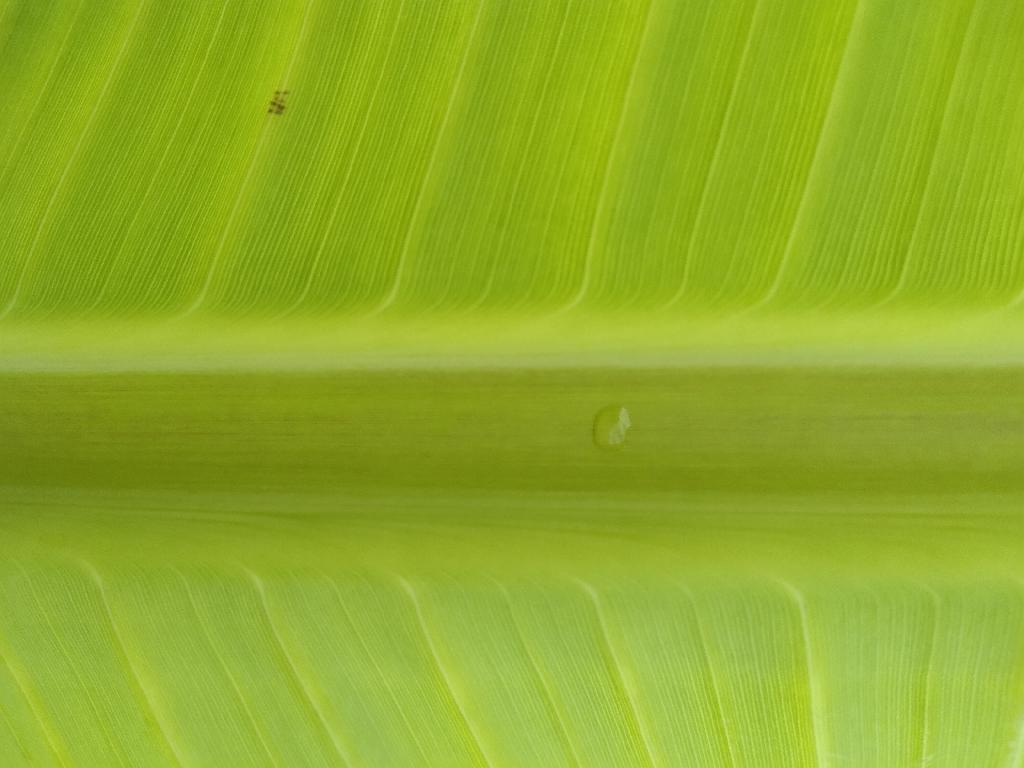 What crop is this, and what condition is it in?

banana, healthy
